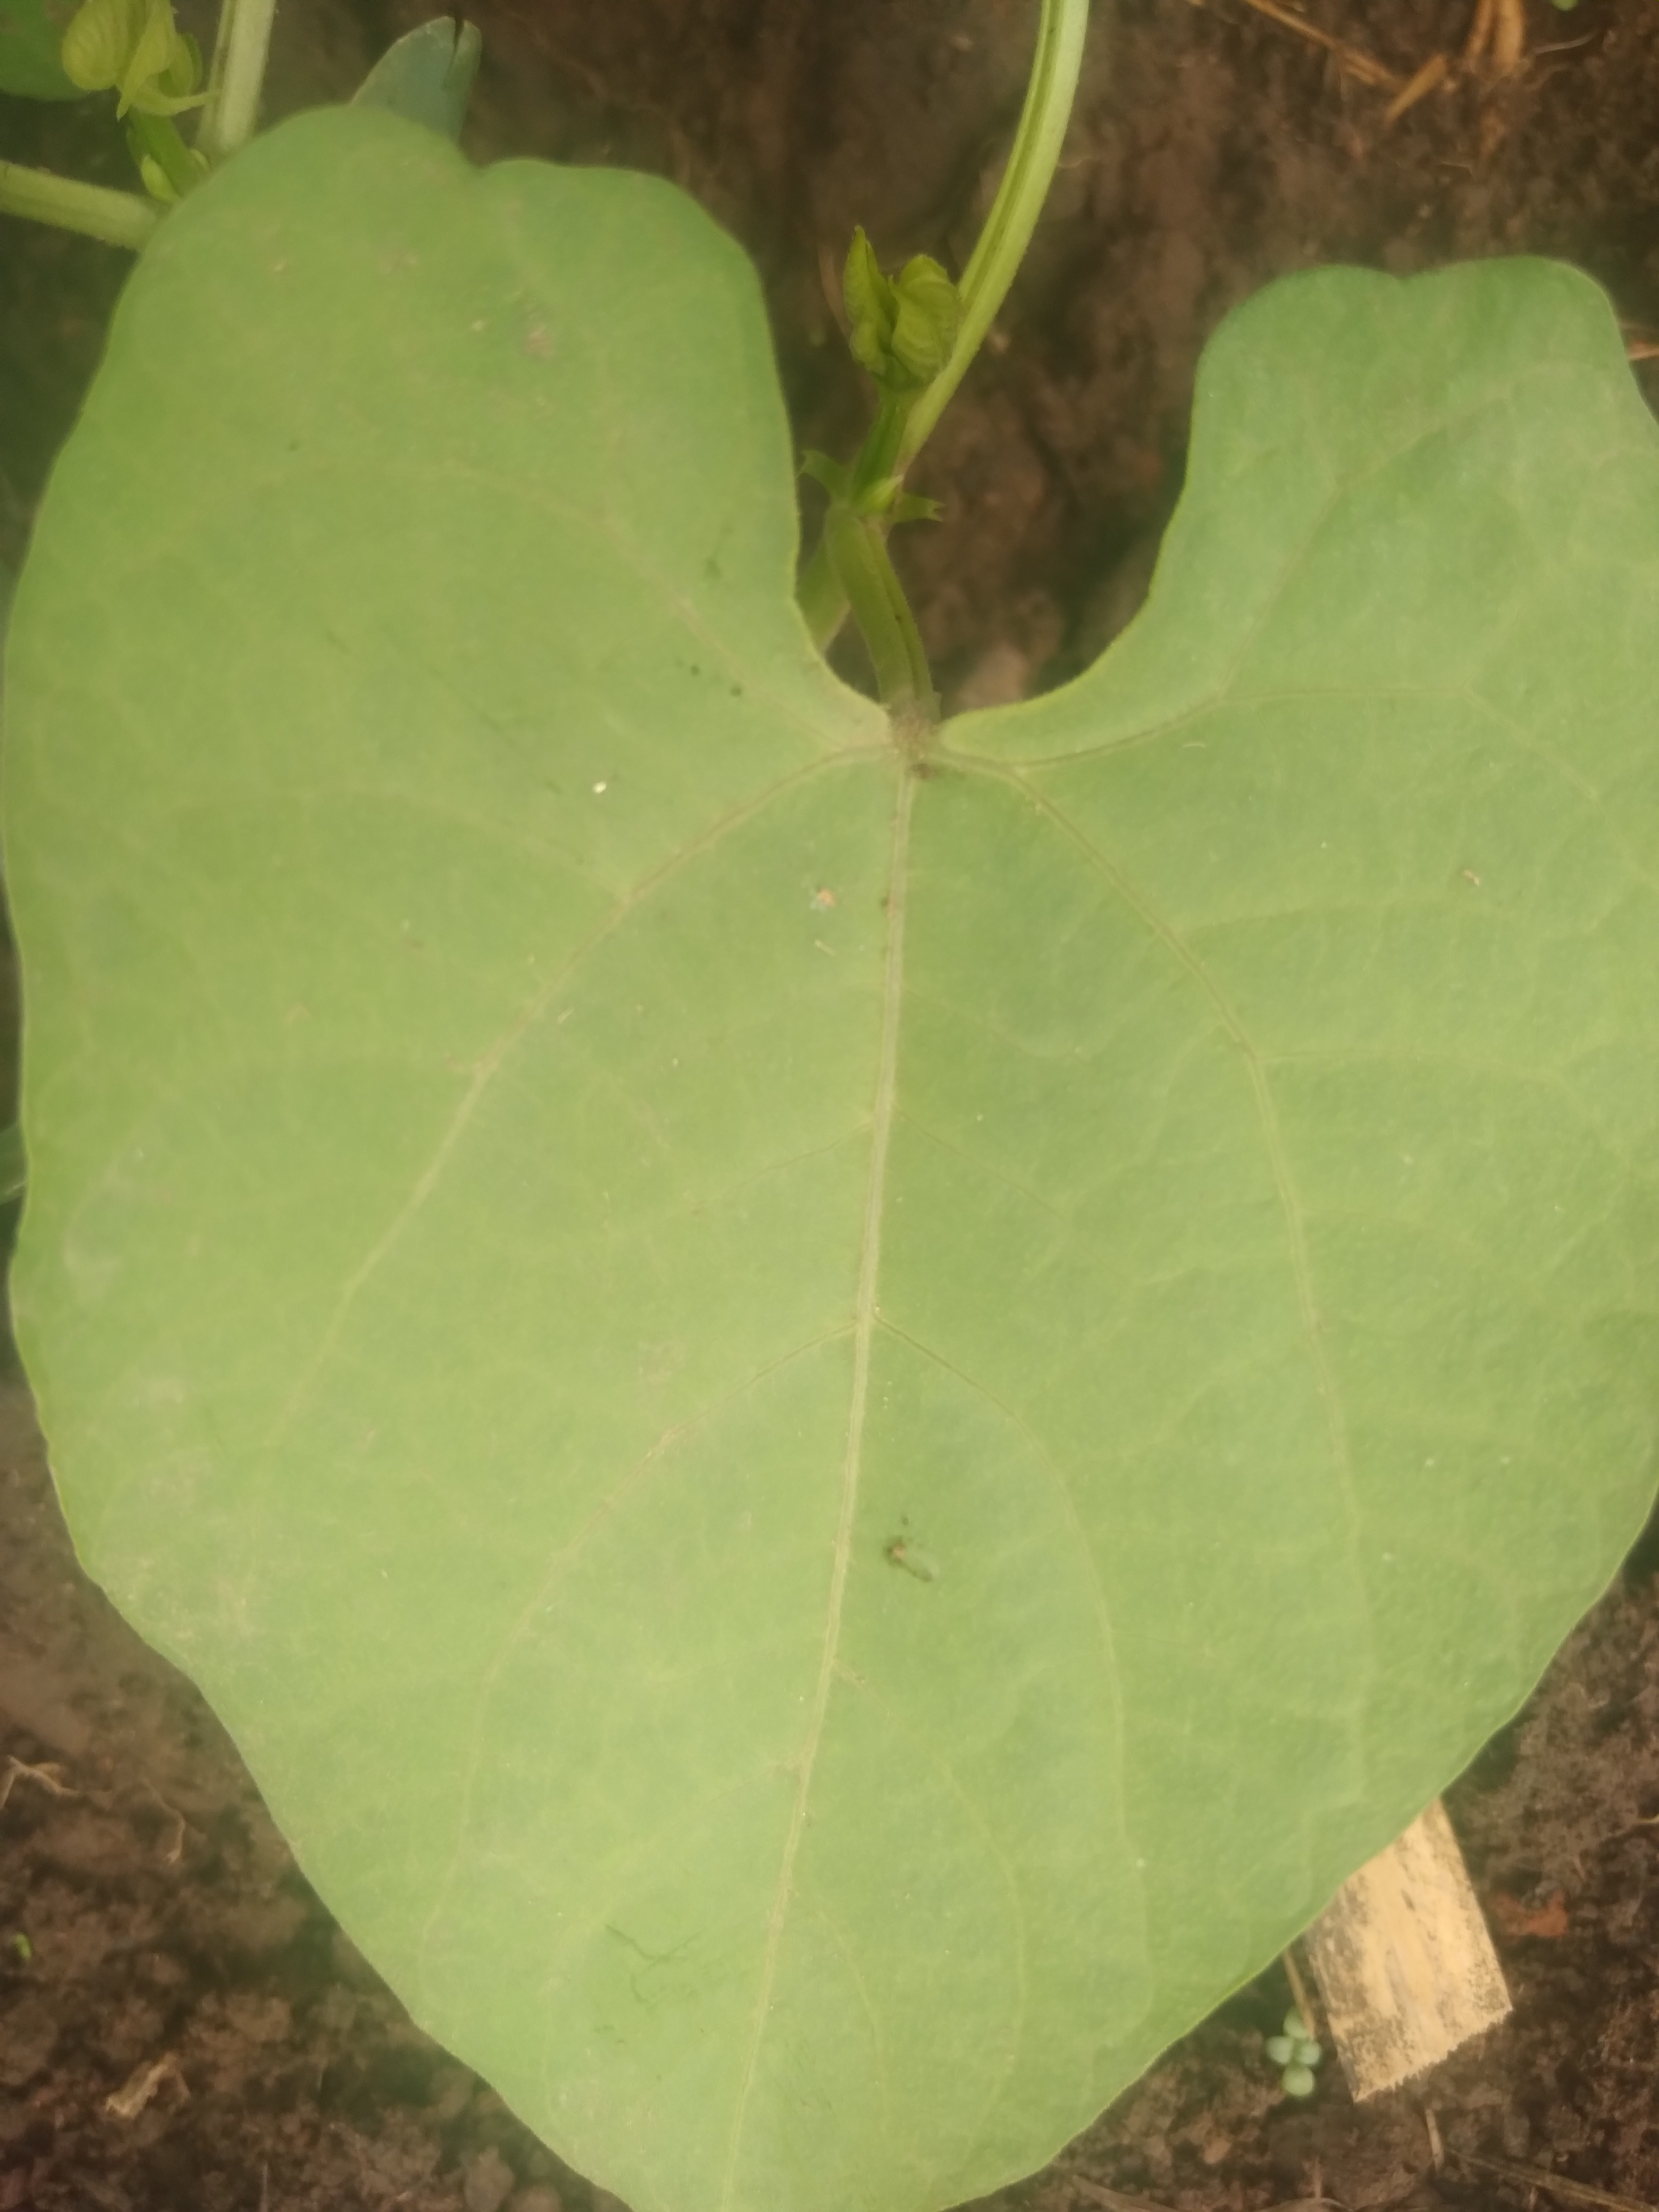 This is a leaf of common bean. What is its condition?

healthy
